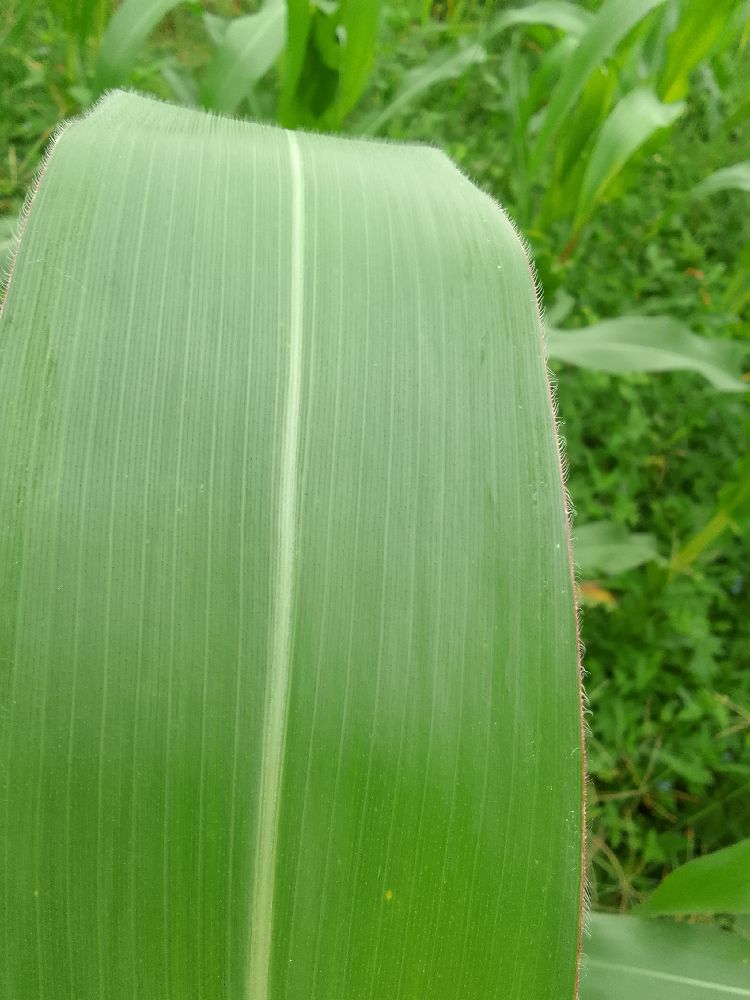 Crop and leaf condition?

maize, healthy
